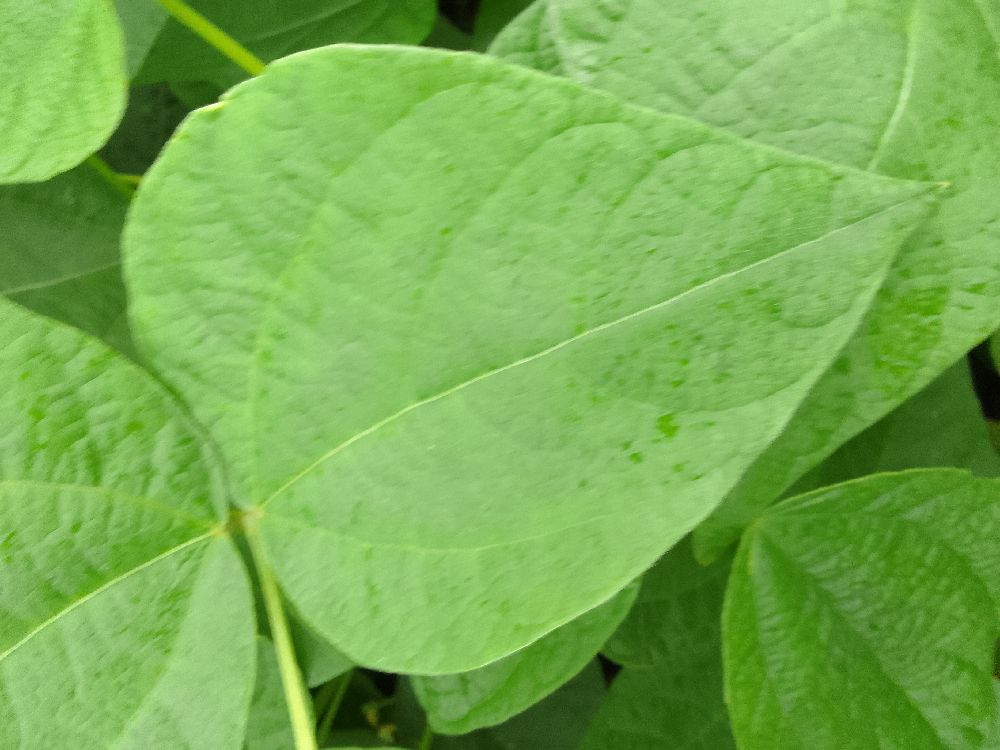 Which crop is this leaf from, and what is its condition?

common bean, healthy
